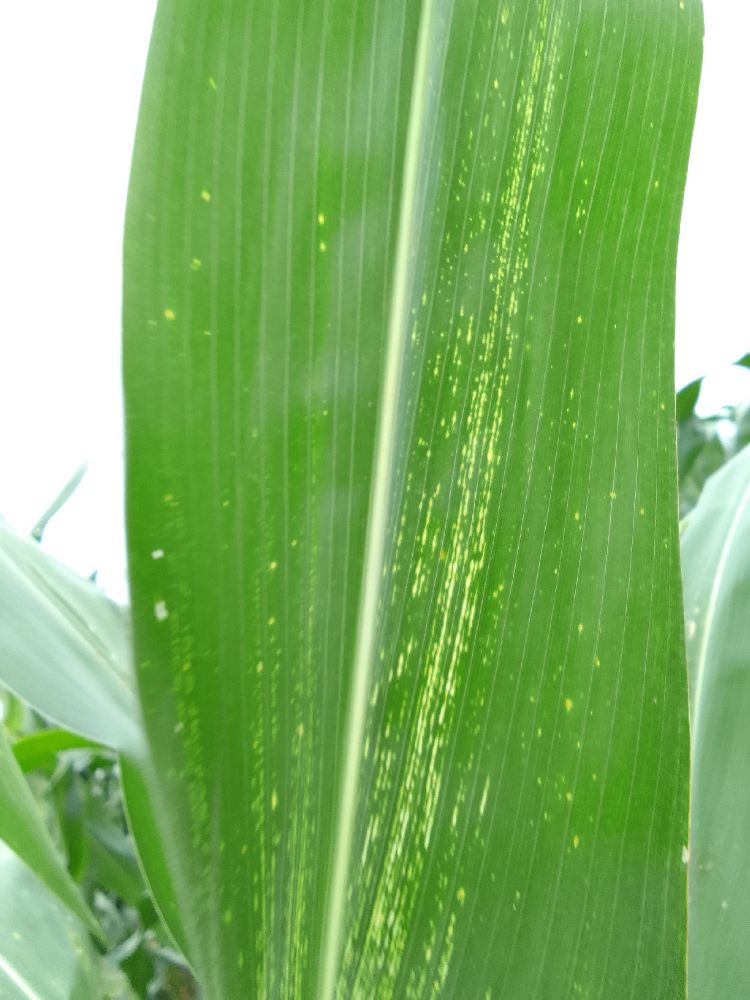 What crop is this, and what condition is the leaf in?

maize, maize streak virus
